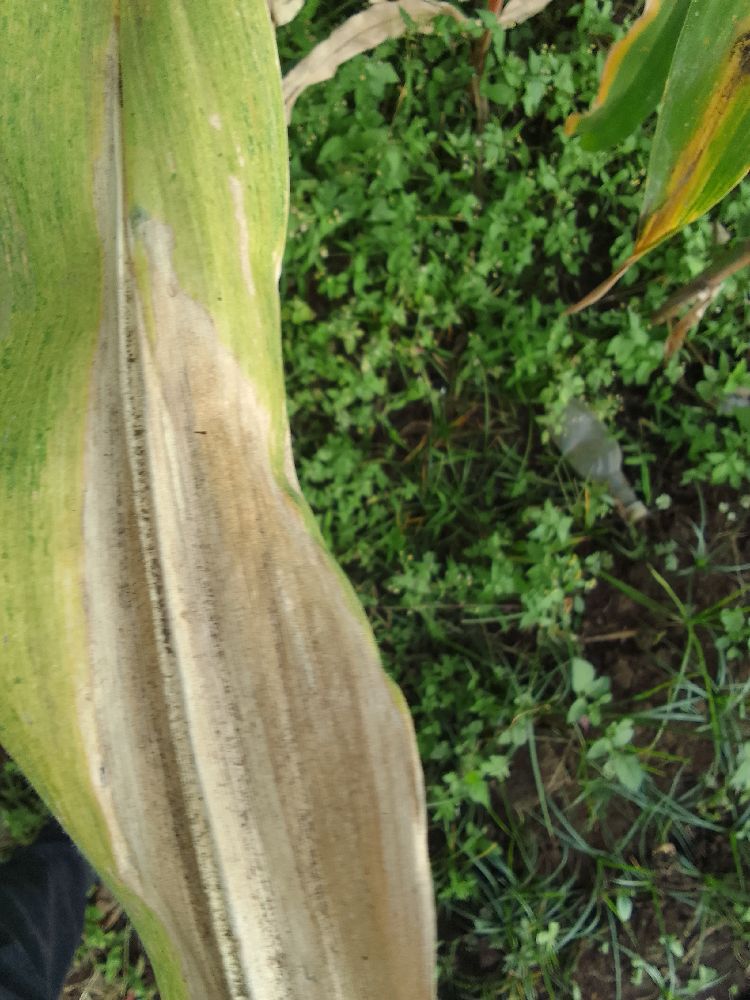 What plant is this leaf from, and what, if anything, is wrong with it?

maize, maize lethal necrosis
